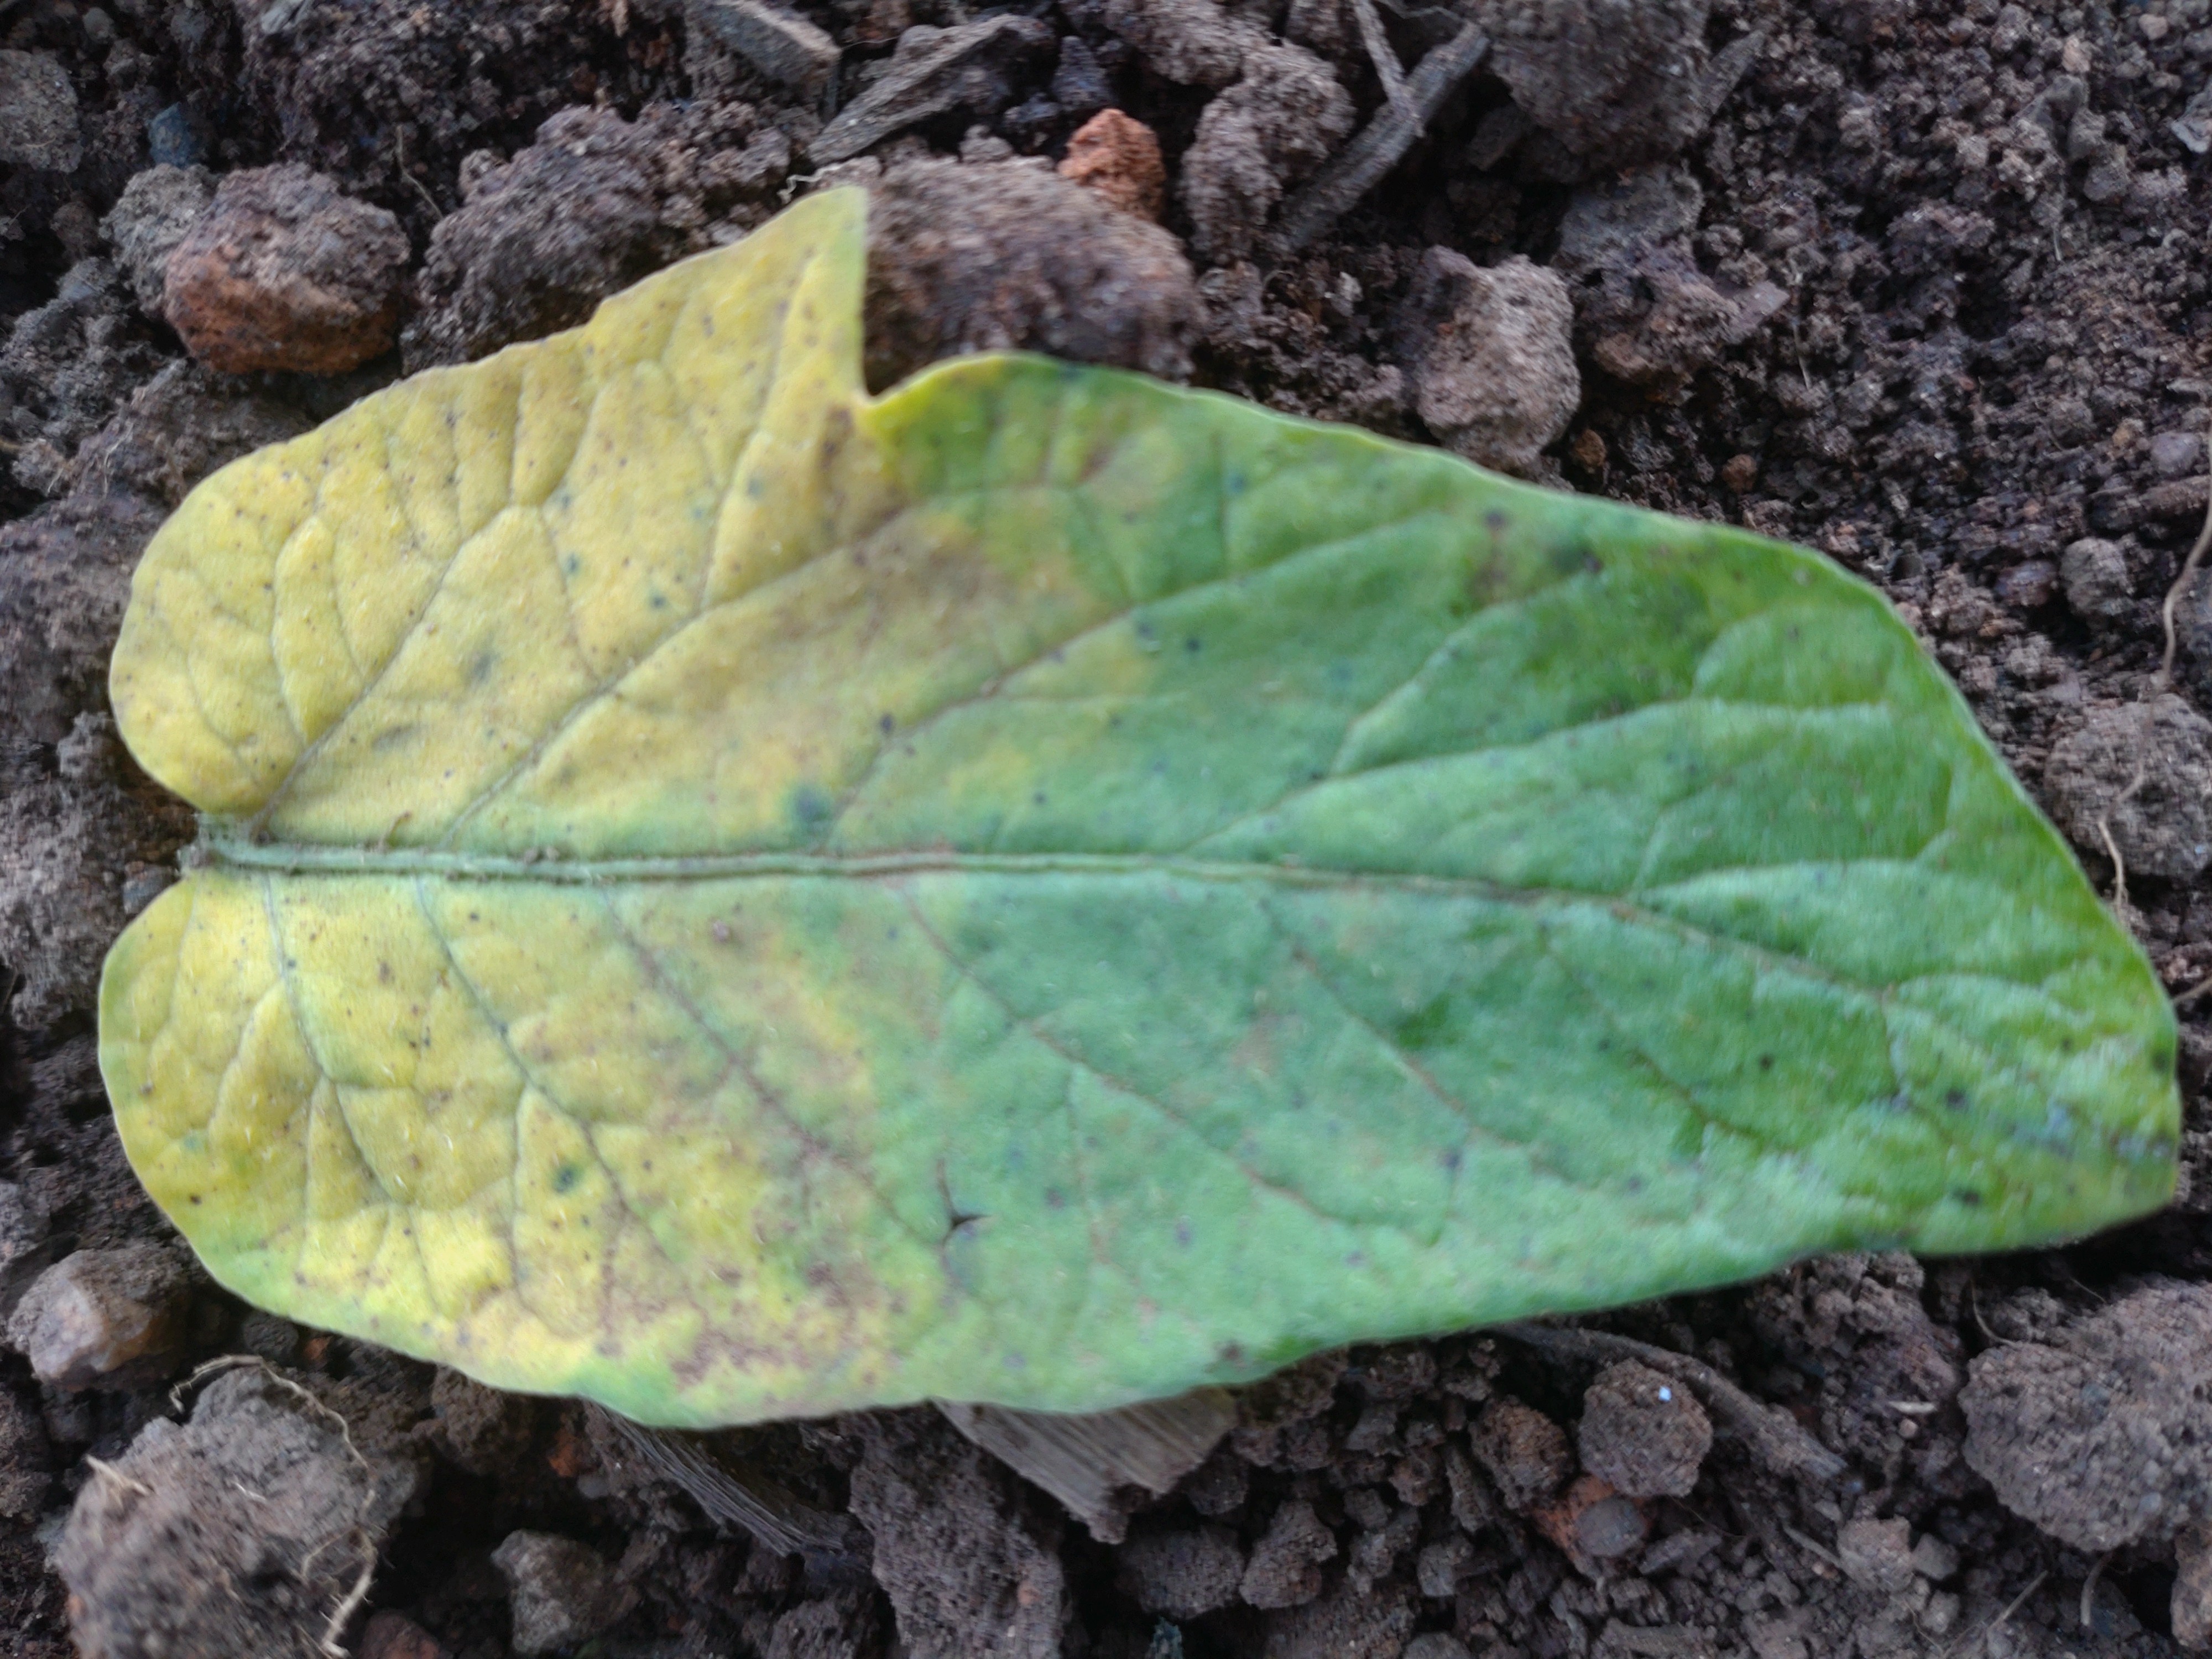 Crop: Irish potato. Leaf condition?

late blight
